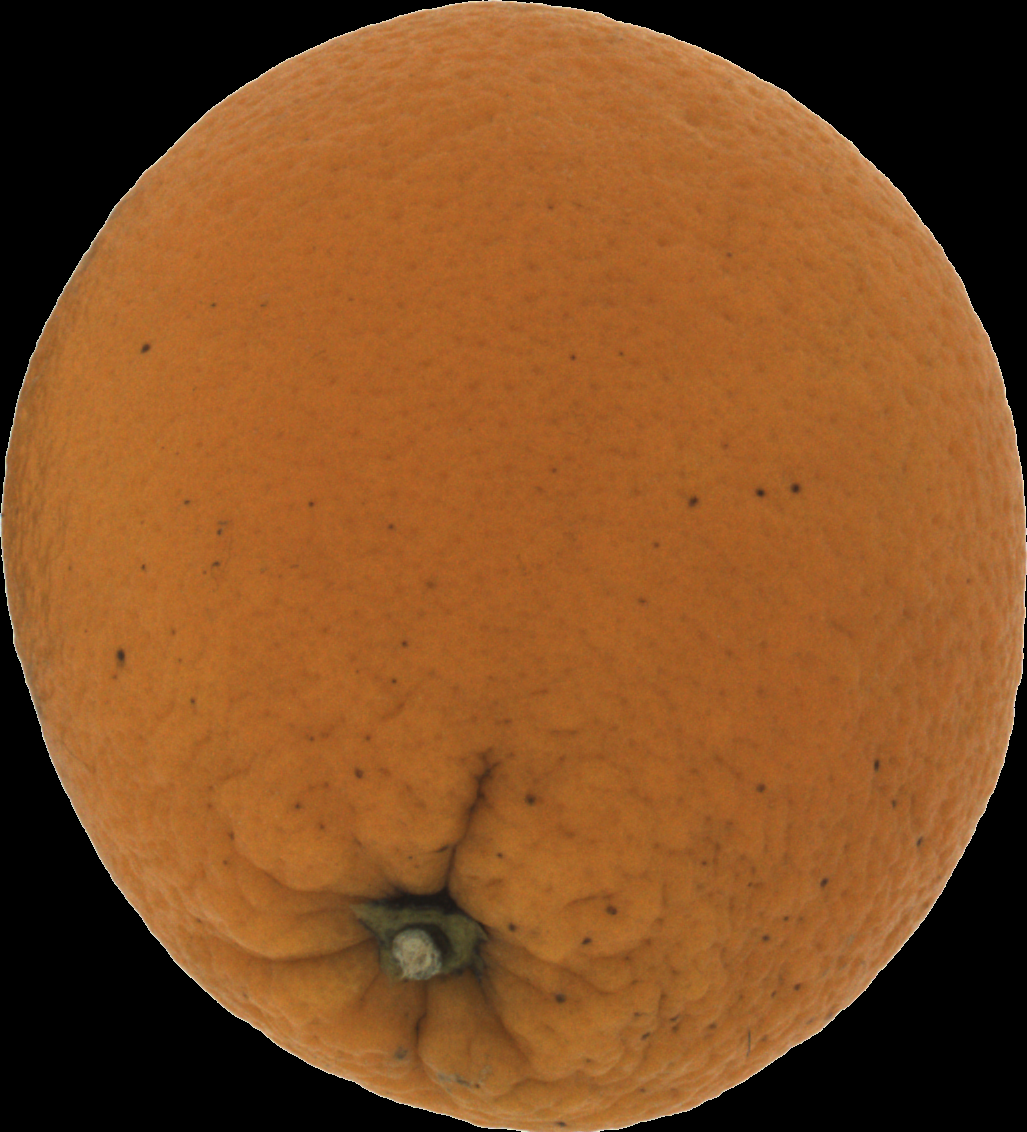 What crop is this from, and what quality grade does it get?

orange, bad
